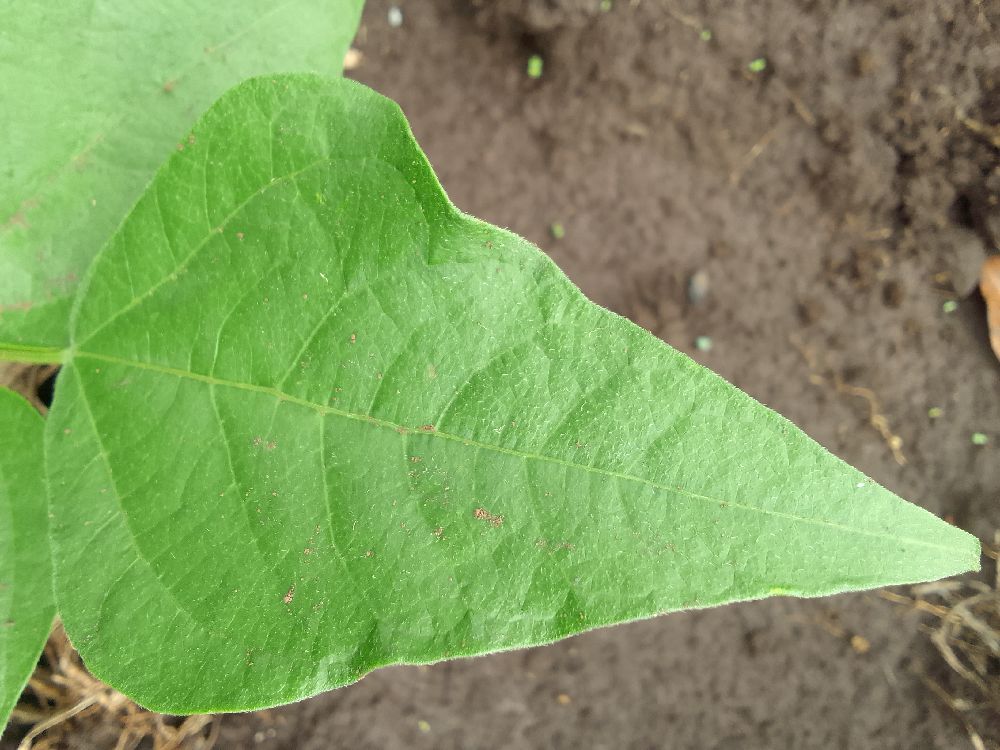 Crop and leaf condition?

common bean, healthy
